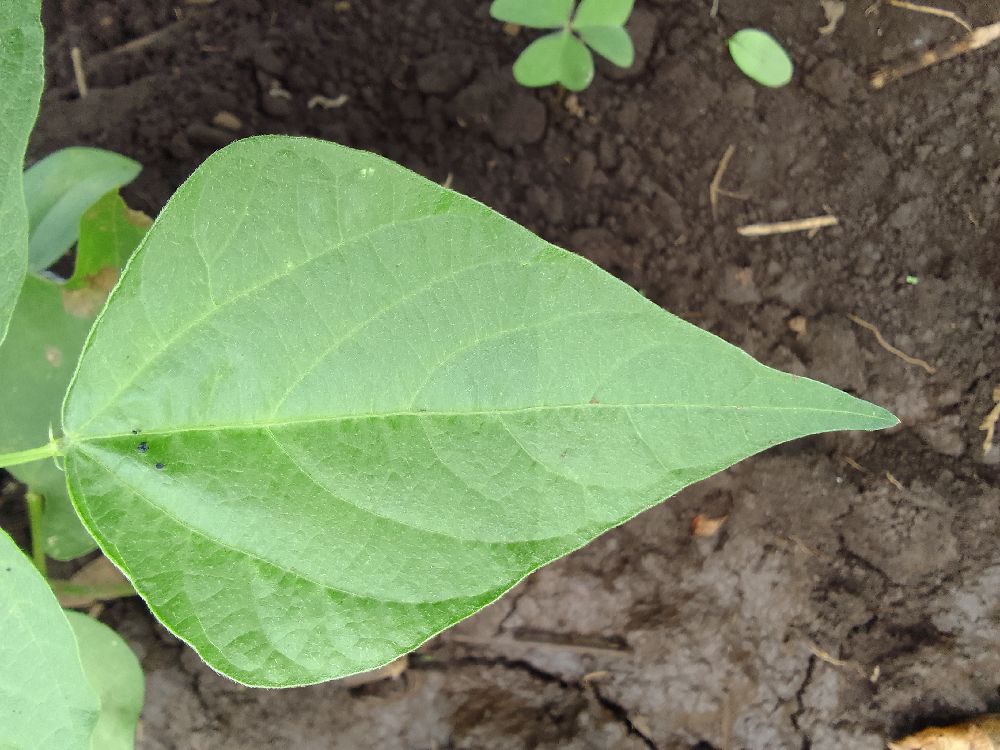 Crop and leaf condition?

common bean, healthy
